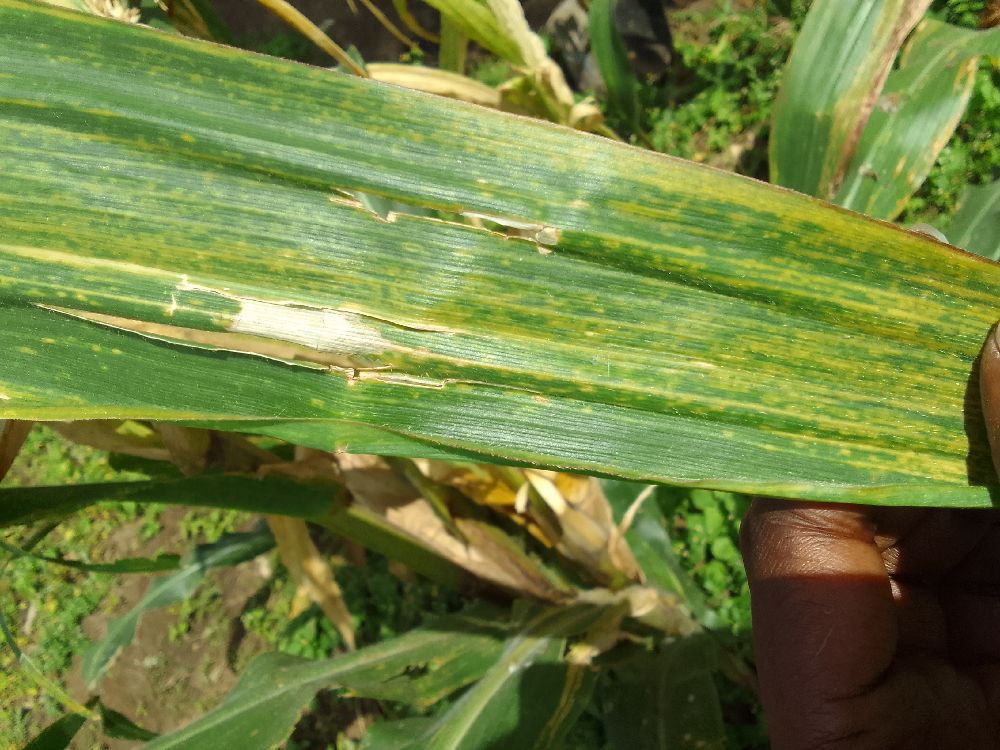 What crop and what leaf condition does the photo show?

maize, maize lethal necrosis
